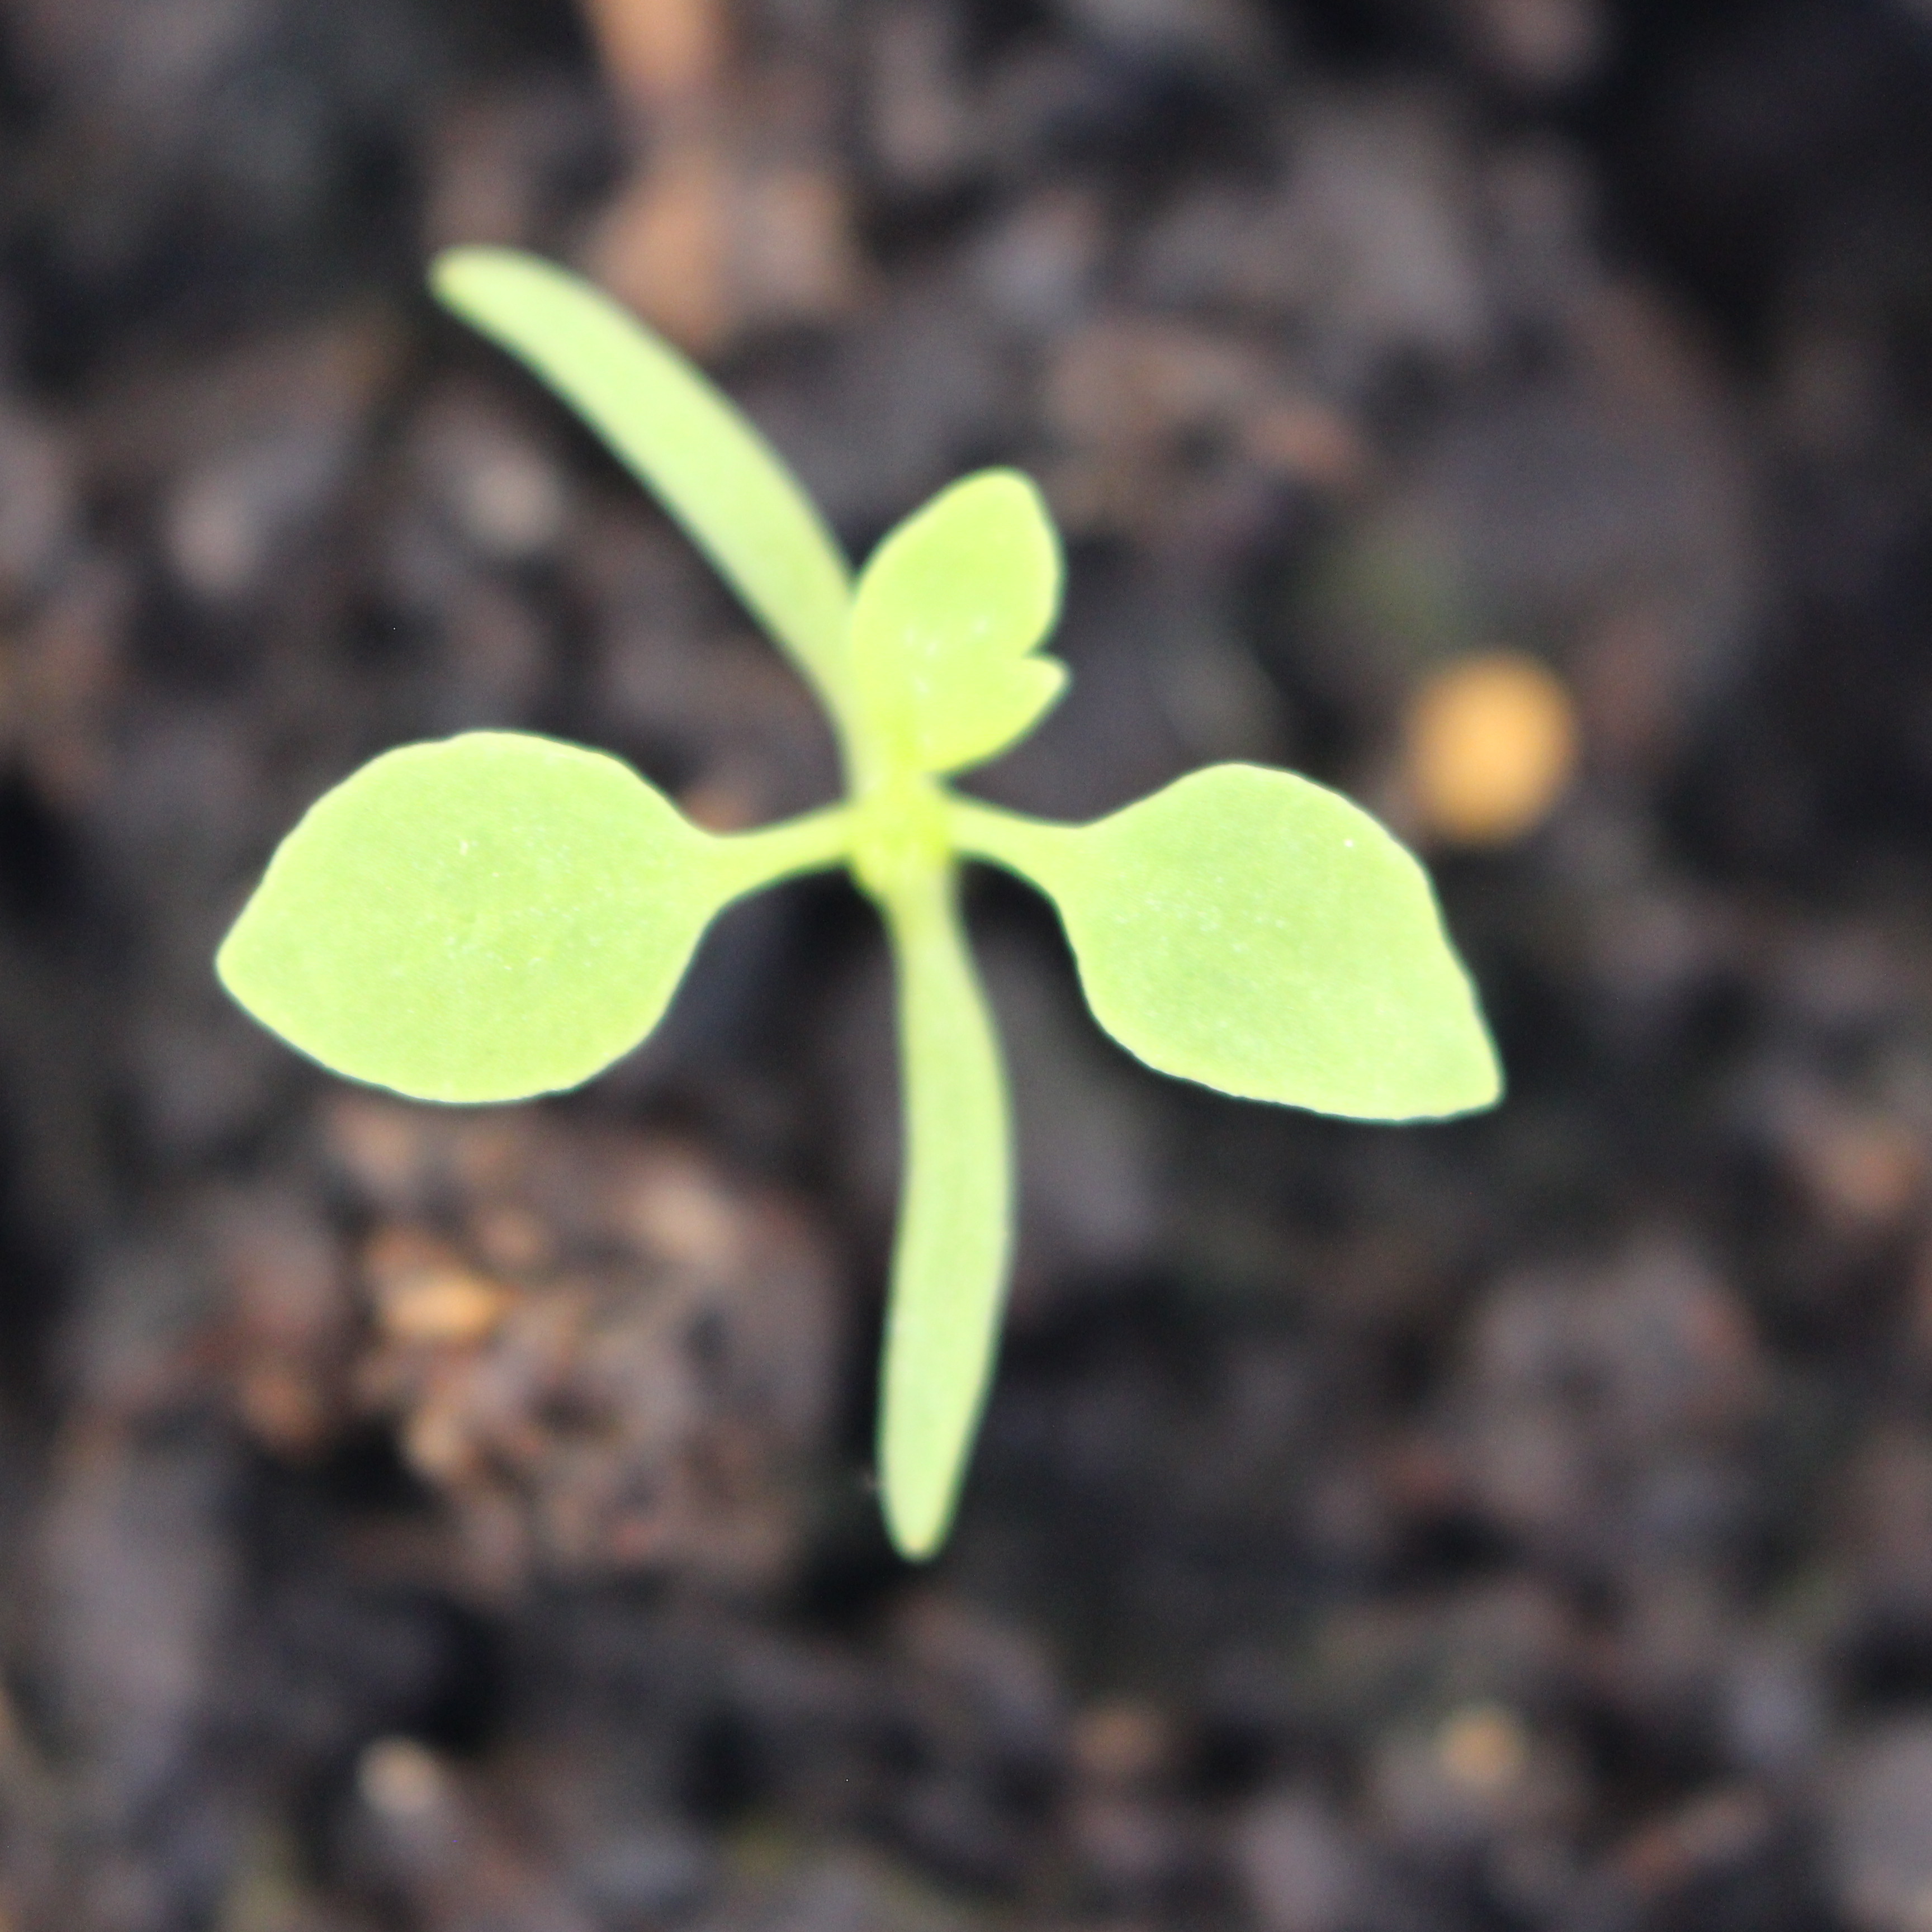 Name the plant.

Papaver rhoeas
